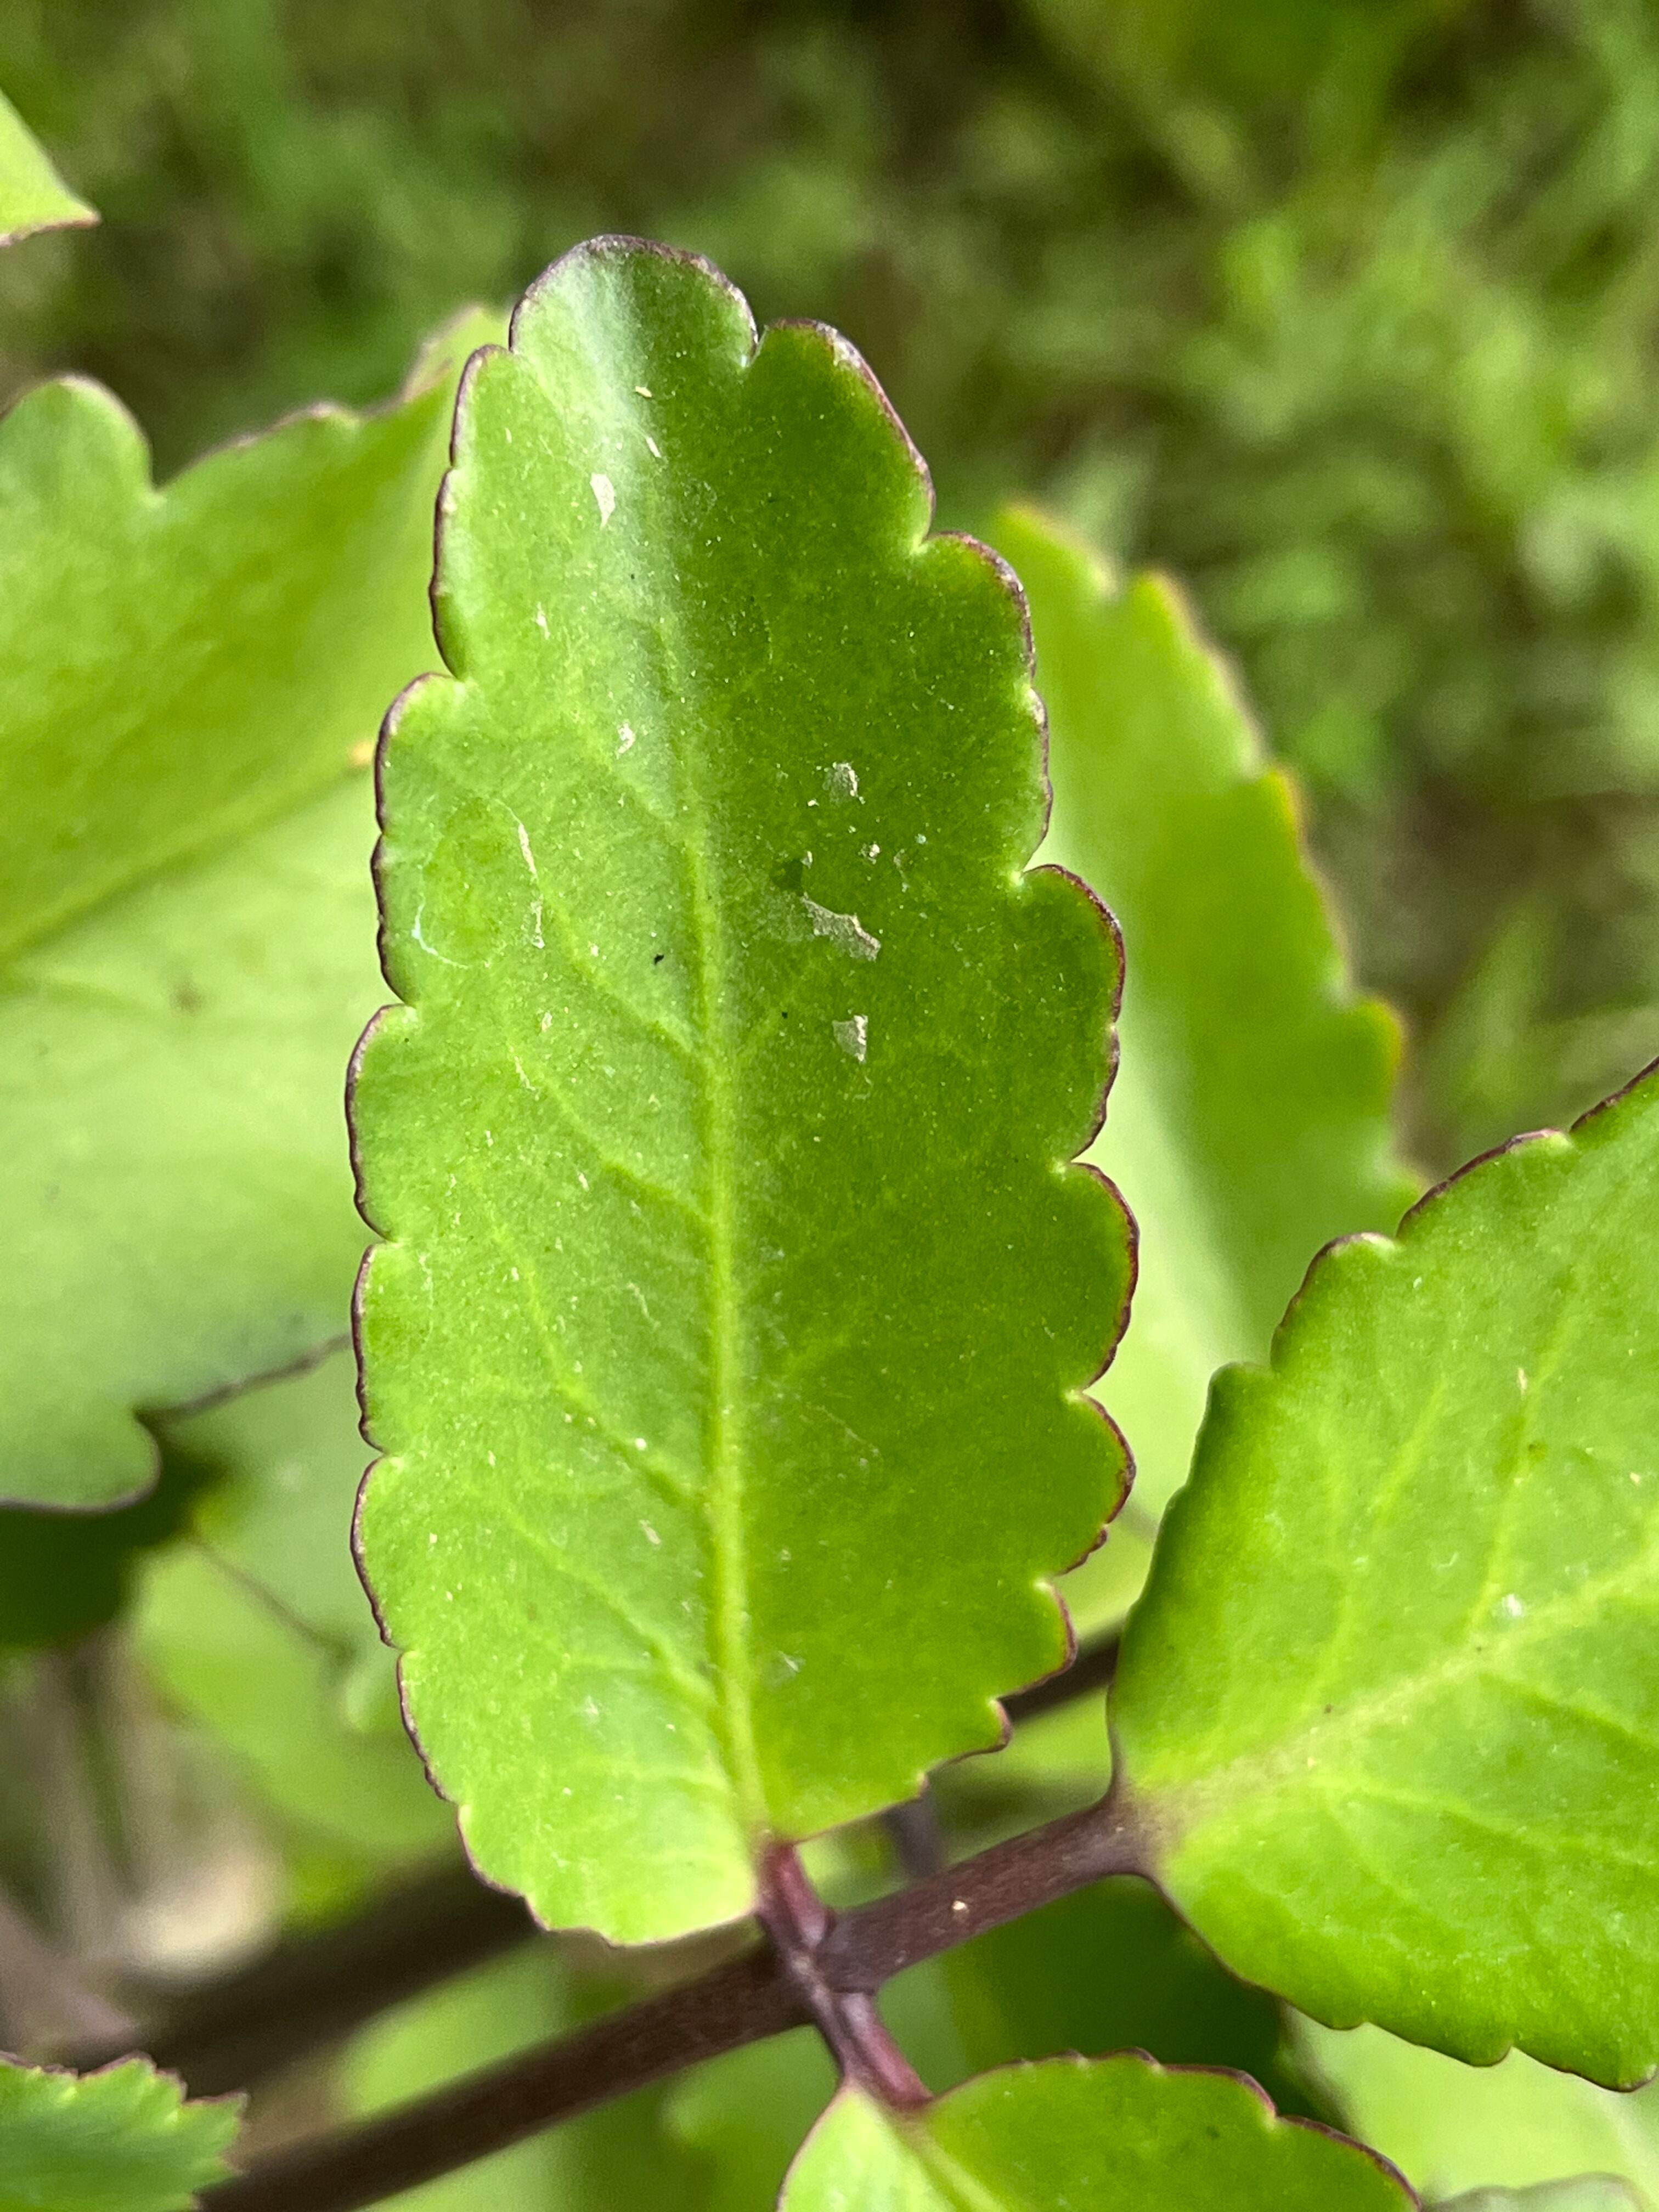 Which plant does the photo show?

pathorkuci
